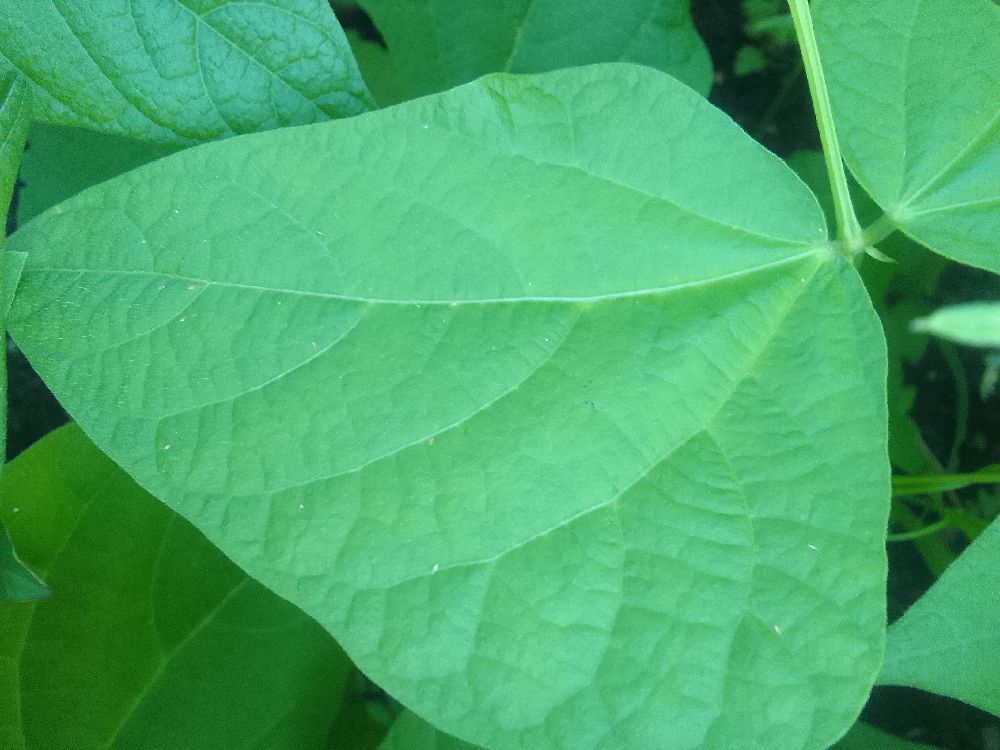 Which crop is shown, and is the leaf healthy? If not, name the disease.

common bean, healthy
